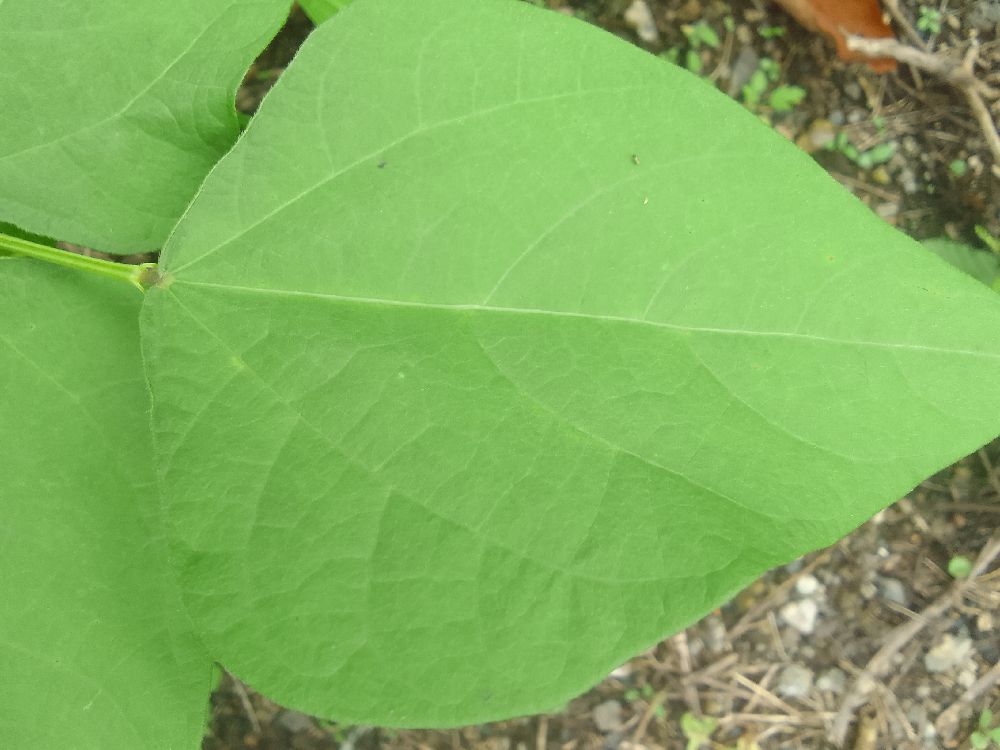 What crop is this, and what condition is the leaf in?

common bean, healthy
